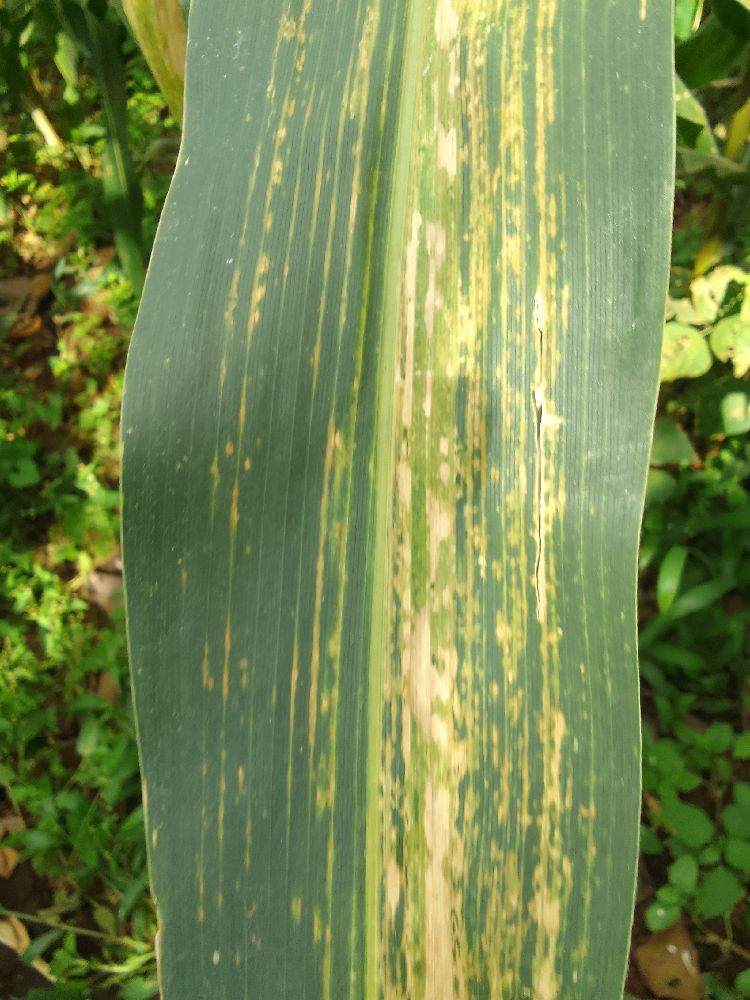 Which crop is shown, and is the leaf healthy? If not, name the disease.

maize, maize lethal necrosis
